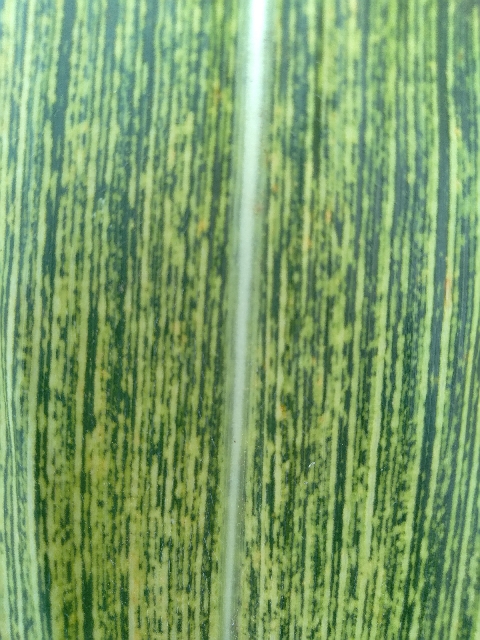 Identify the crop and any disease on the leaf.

maize, maize streak virus
